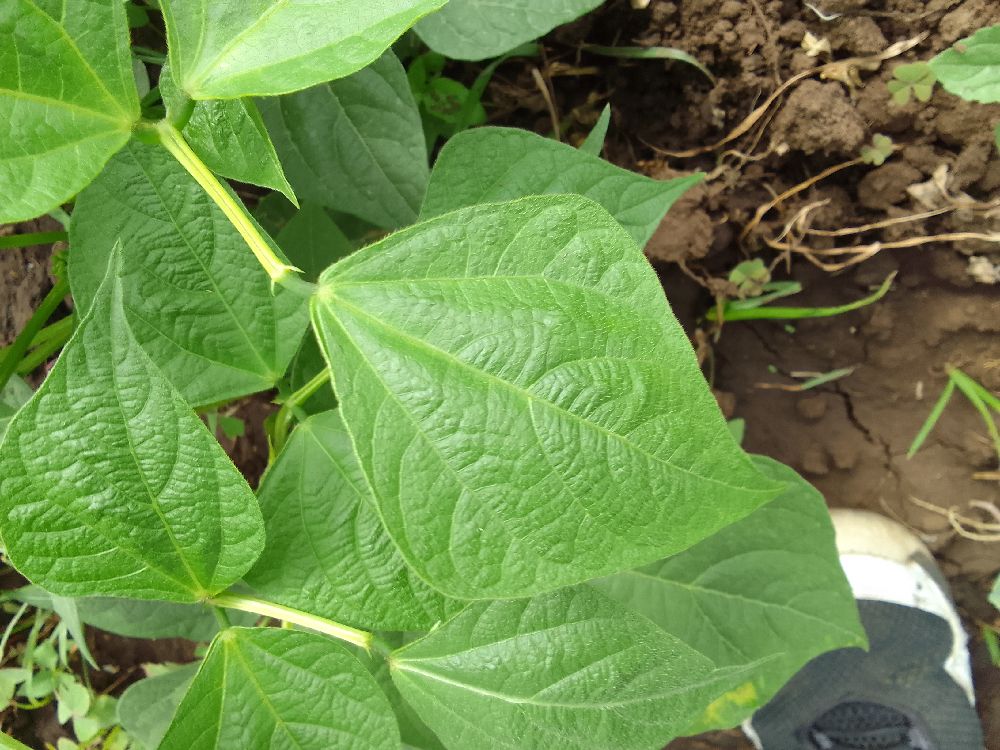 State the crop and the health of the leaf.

common bean, healthy
